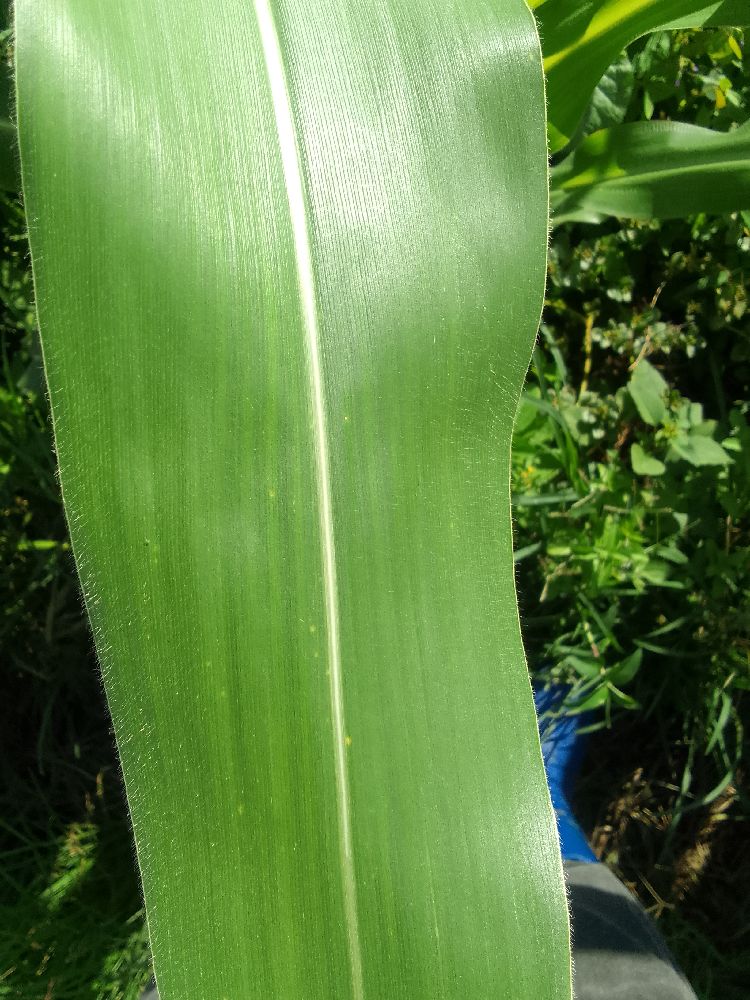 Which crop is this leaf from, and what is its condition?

maize, healthy
